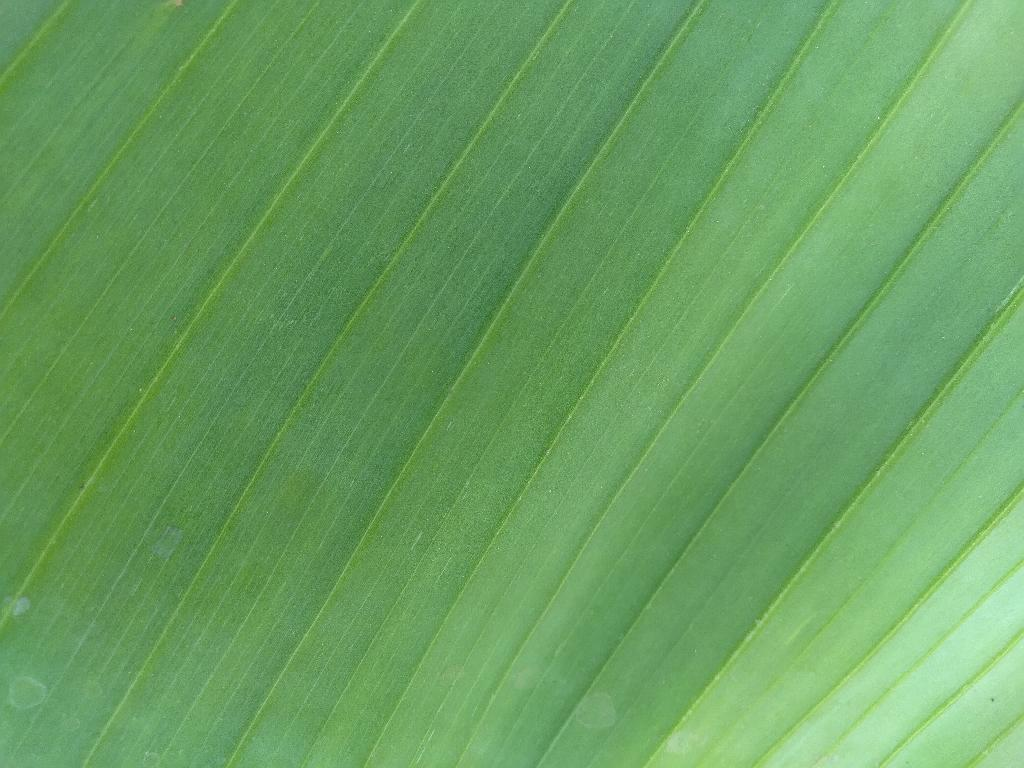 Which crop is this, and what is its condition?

banana, healthy
